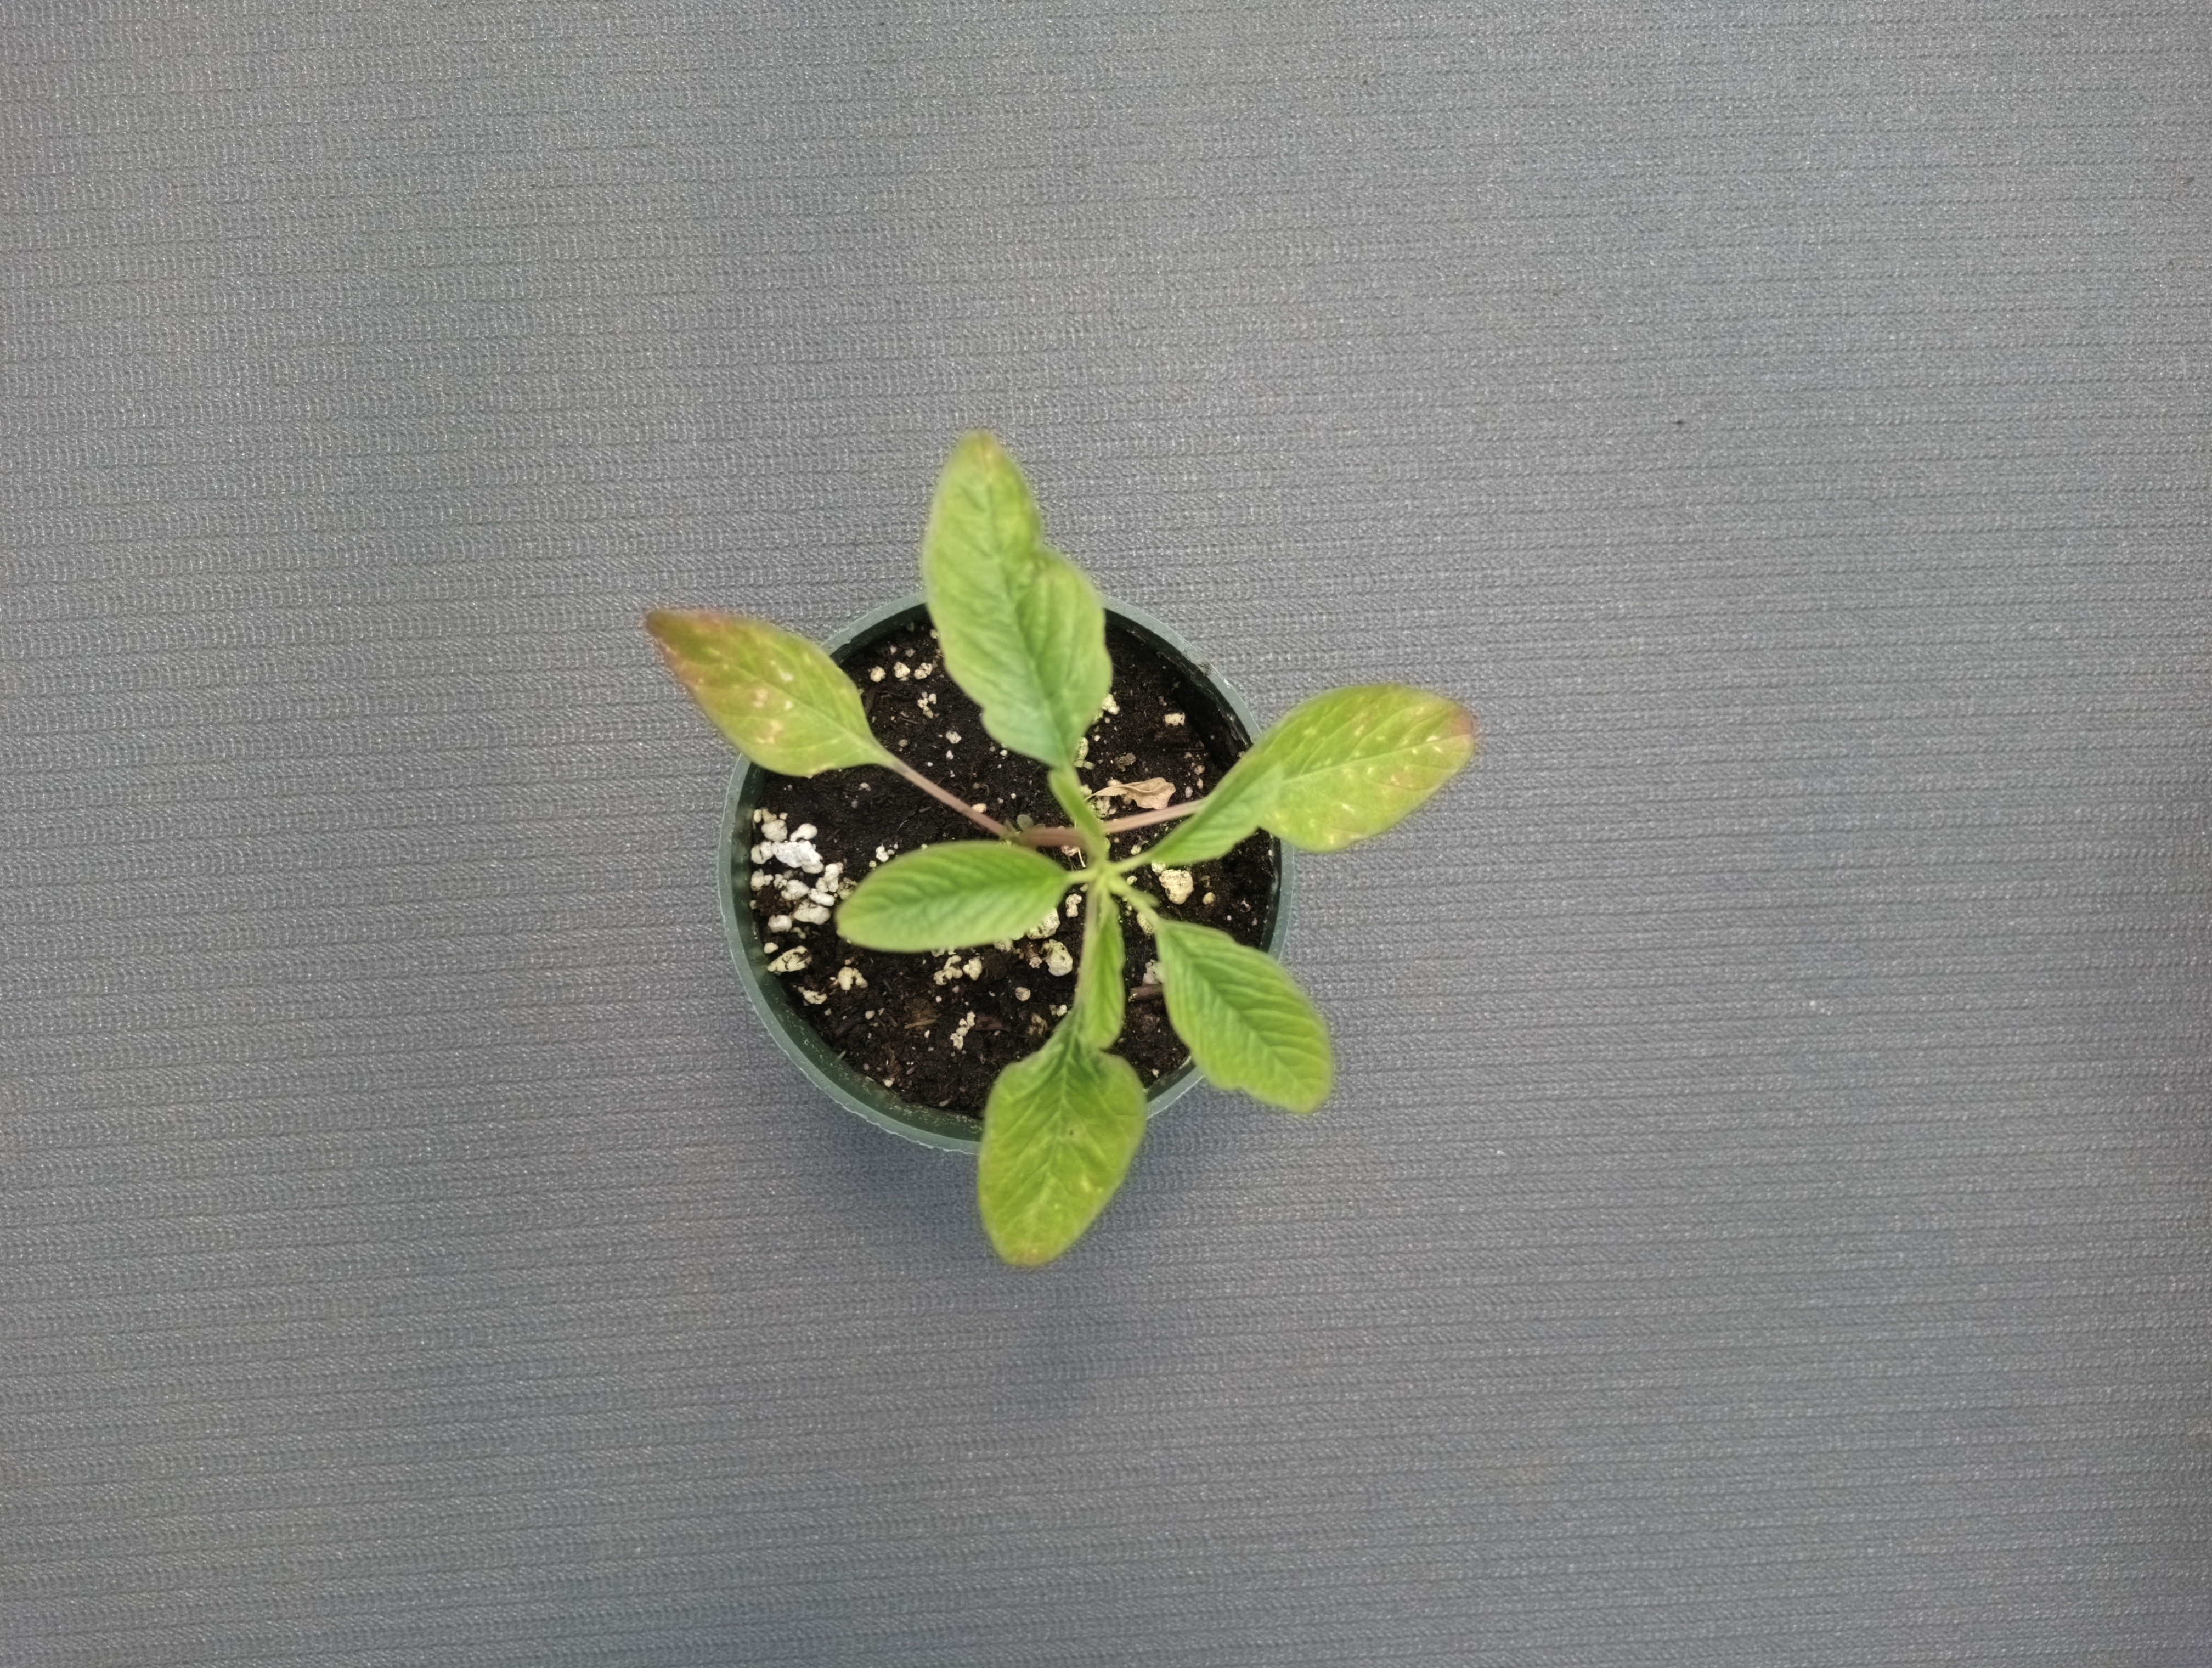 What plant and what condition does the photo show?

waterhemp, healthy untreated
